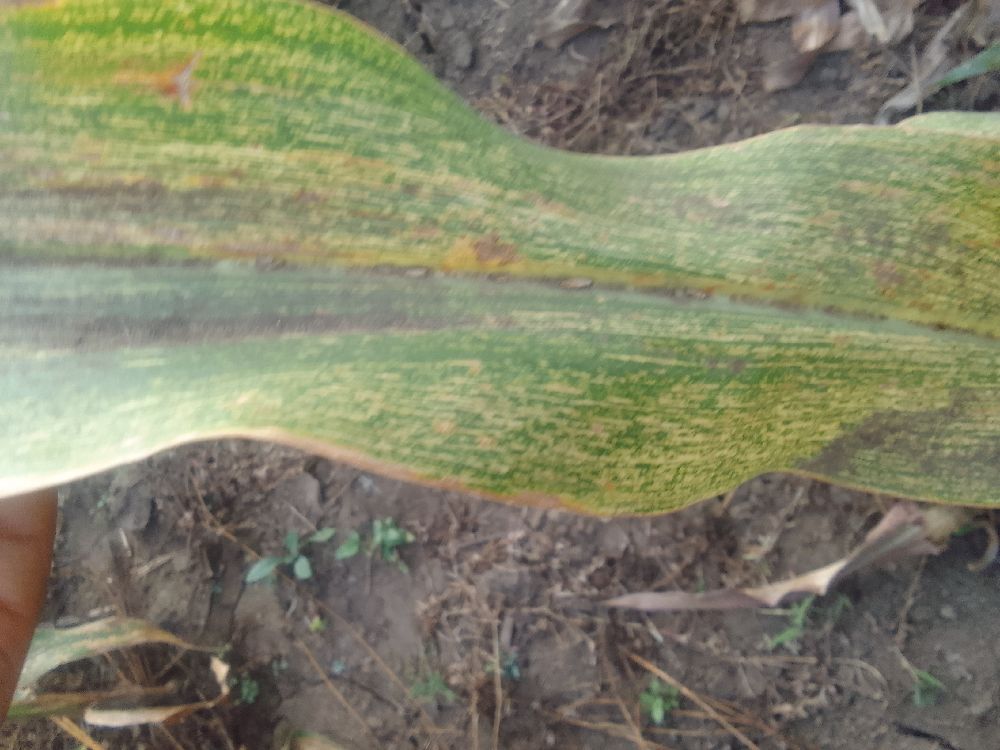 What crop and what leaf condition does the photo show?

maize, maize streak virus
